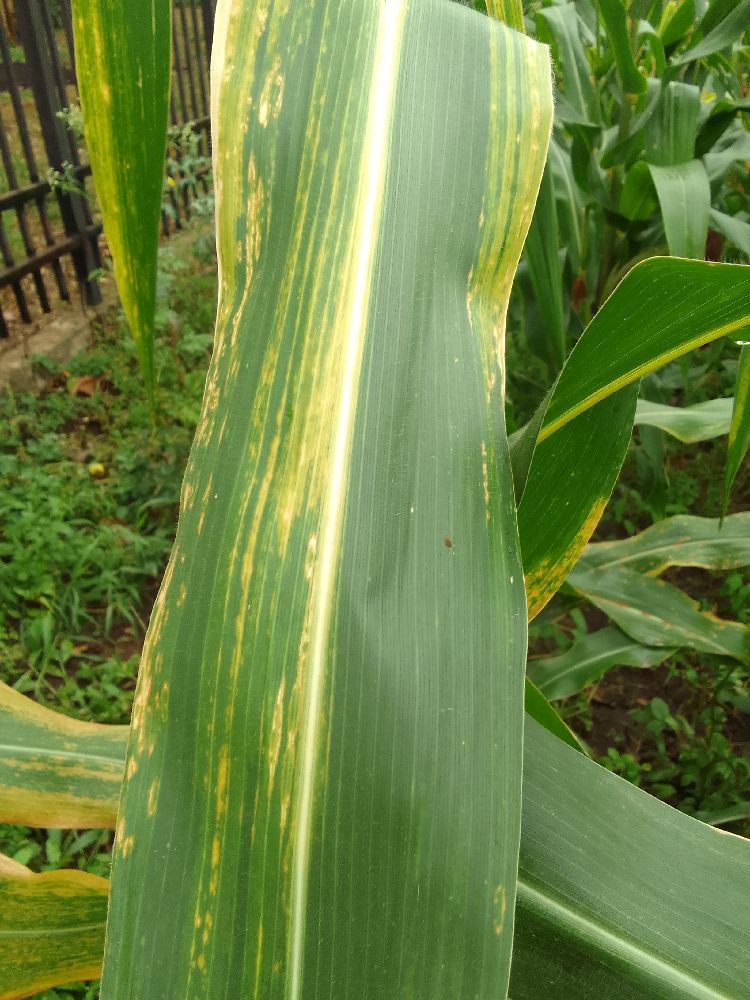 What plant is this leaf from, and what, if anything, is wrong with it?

maize, maize lethal necrosis
